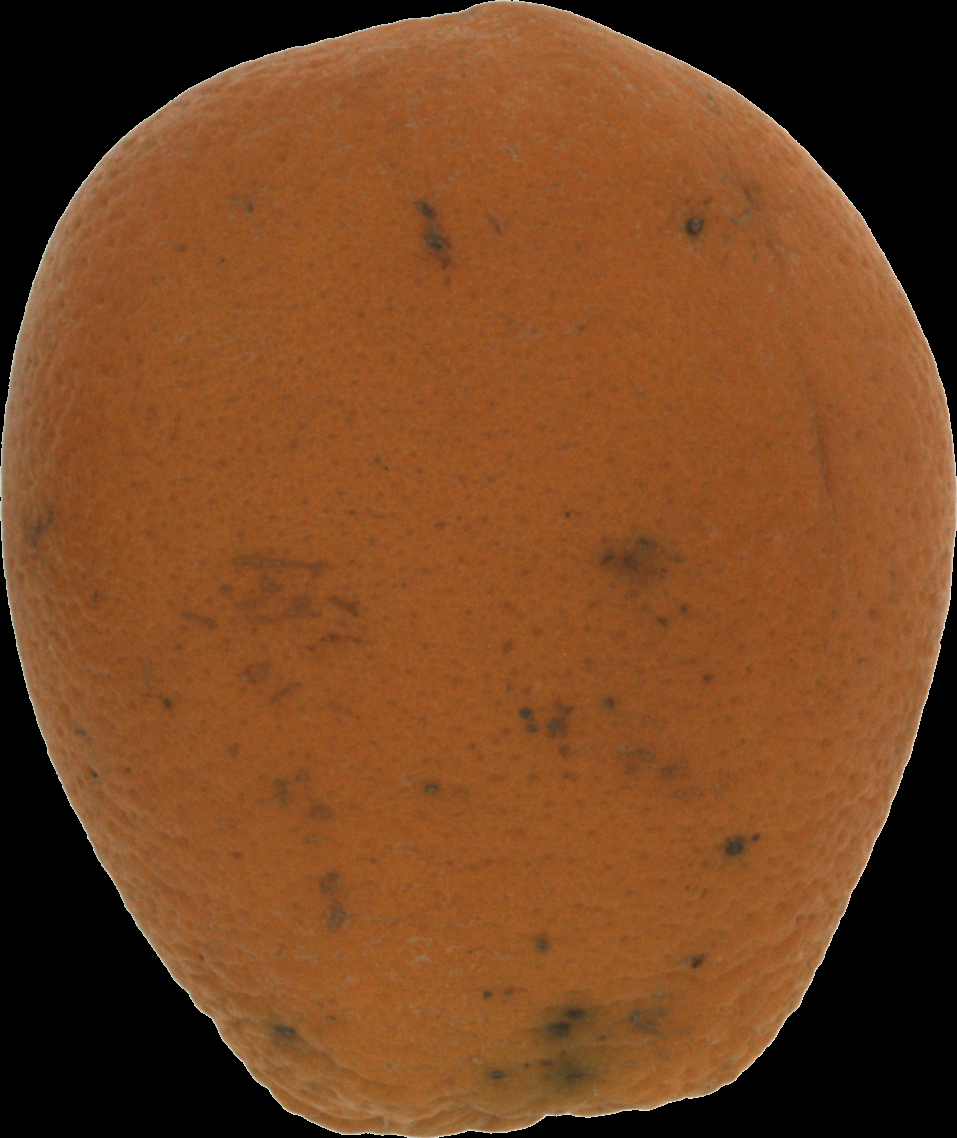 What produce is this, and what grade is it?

orange, bad
